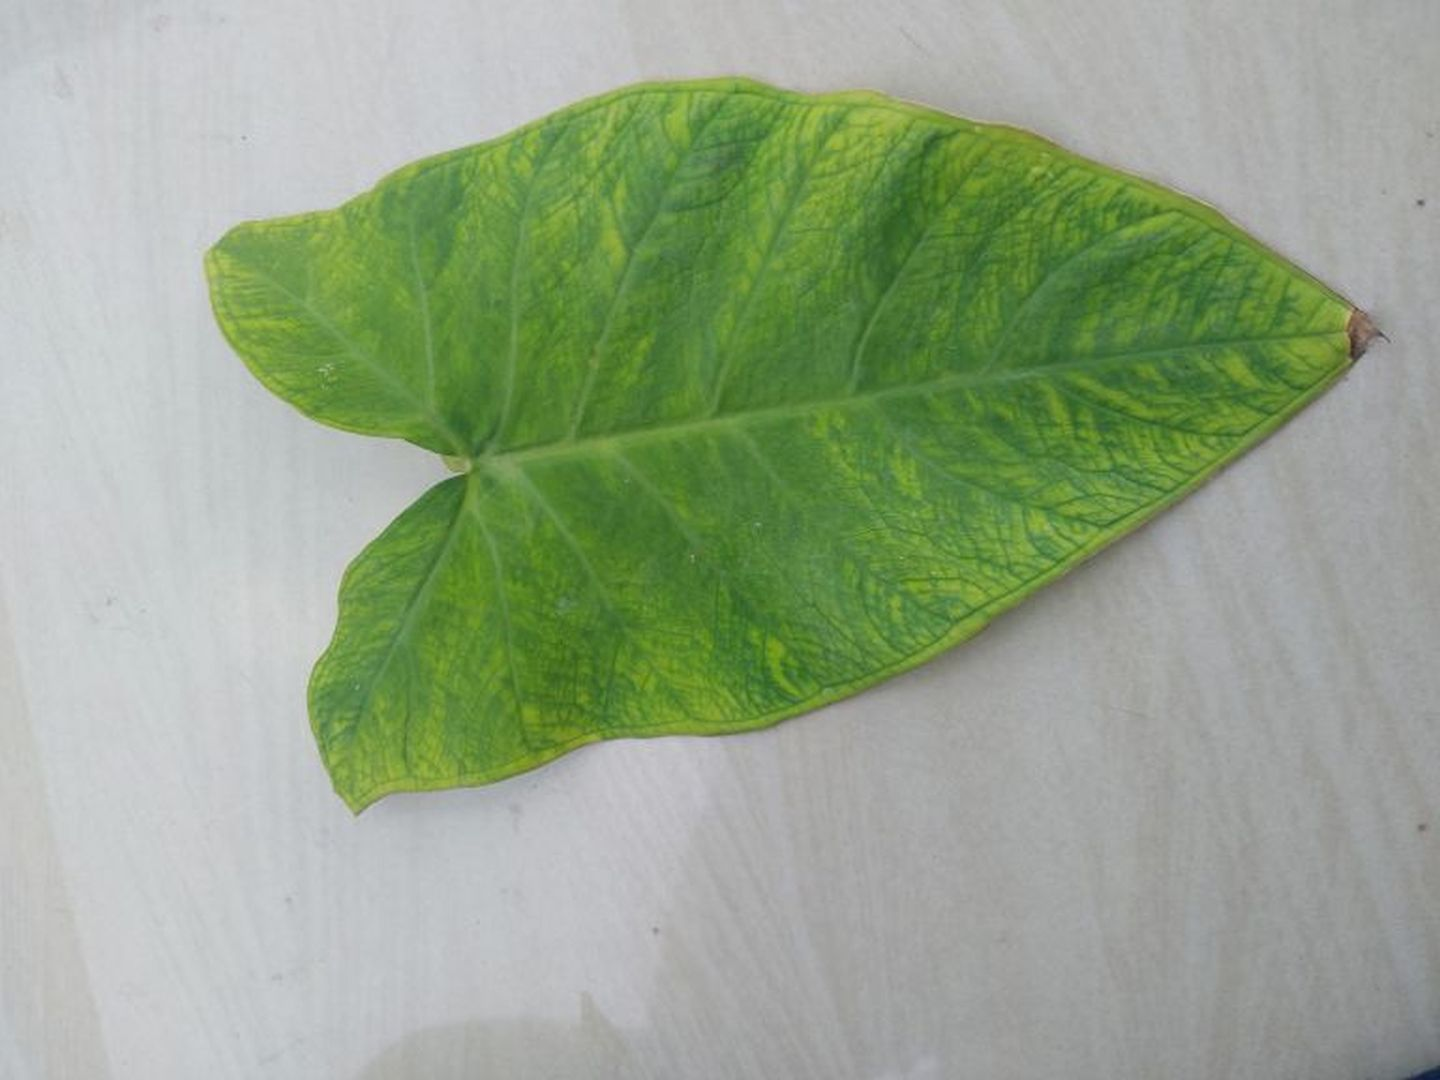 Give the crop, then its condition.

taro, mosaic
